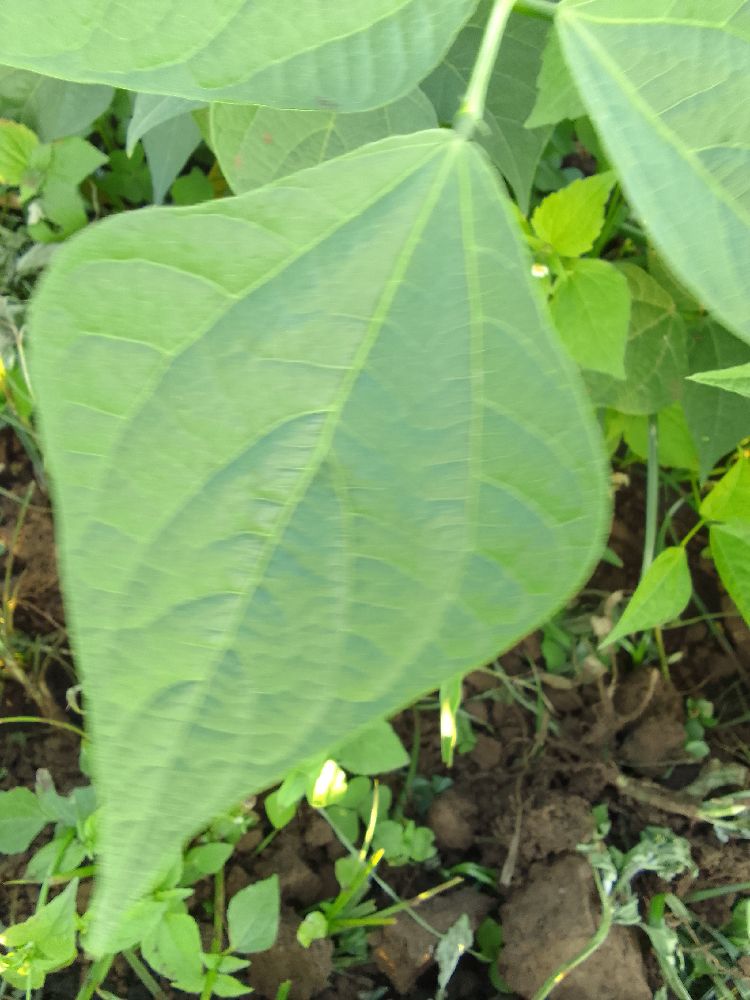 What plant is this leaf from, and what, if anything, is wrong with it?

common bean, healthy
